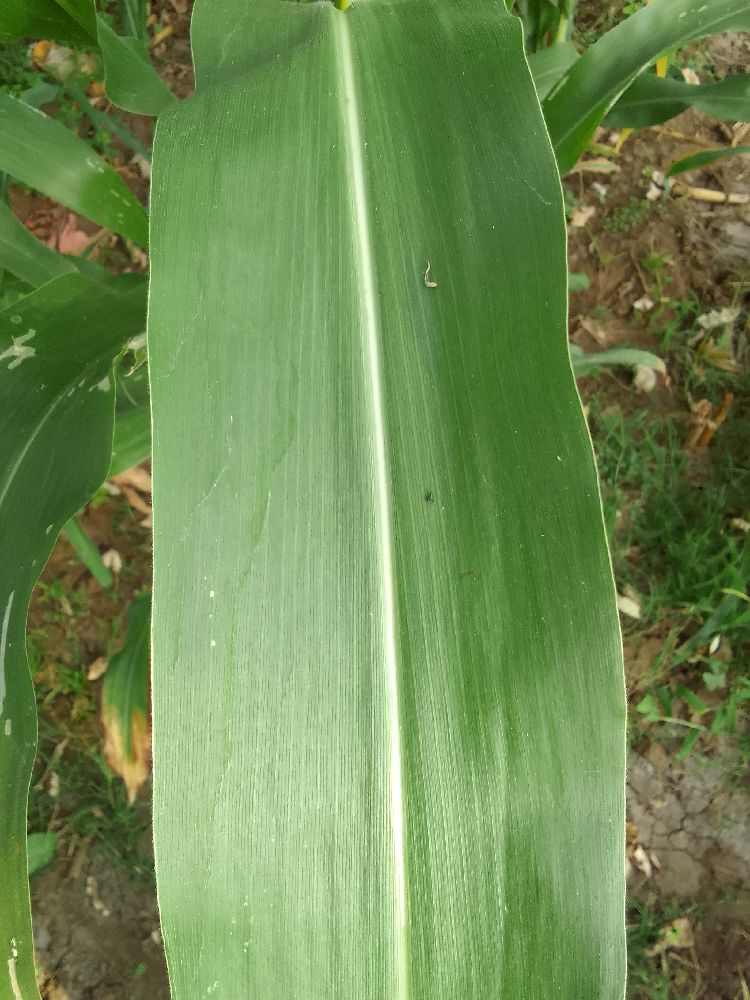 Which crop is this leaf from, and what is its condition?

maize, healthy
